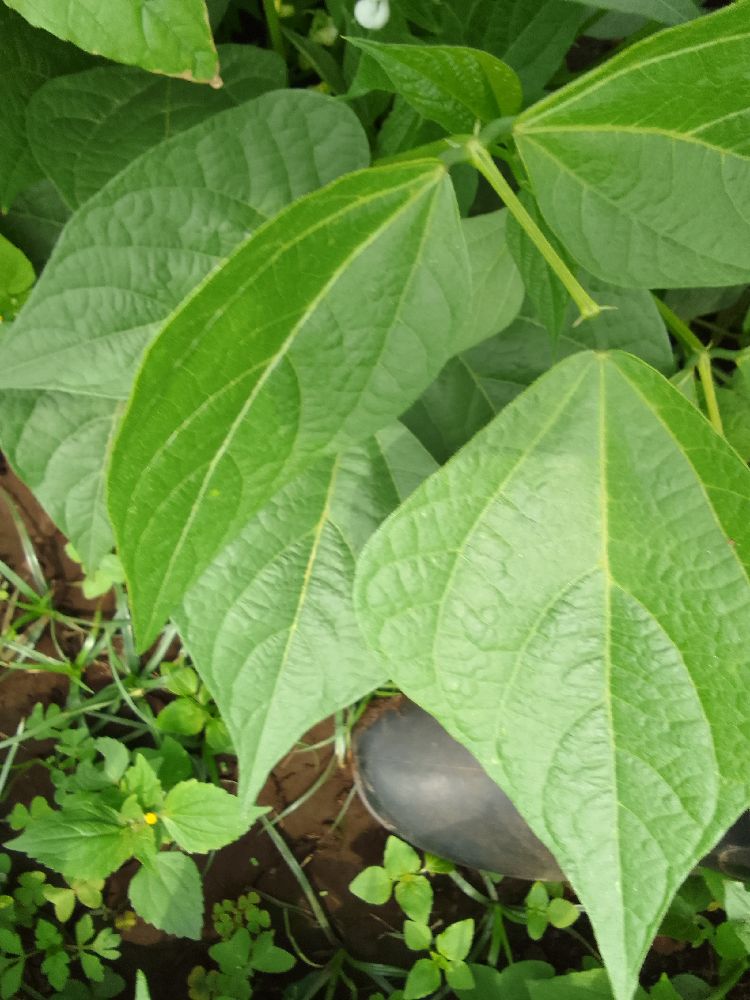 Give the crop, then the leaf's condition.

common bean, healthy
